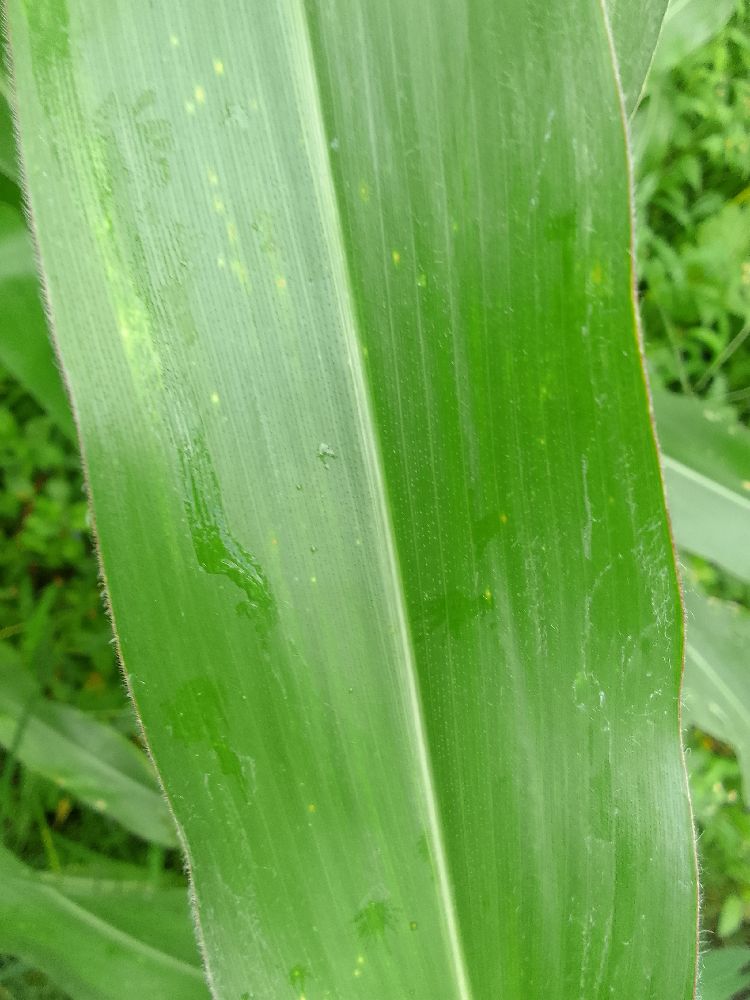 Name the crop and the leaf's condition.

maize, healthy
